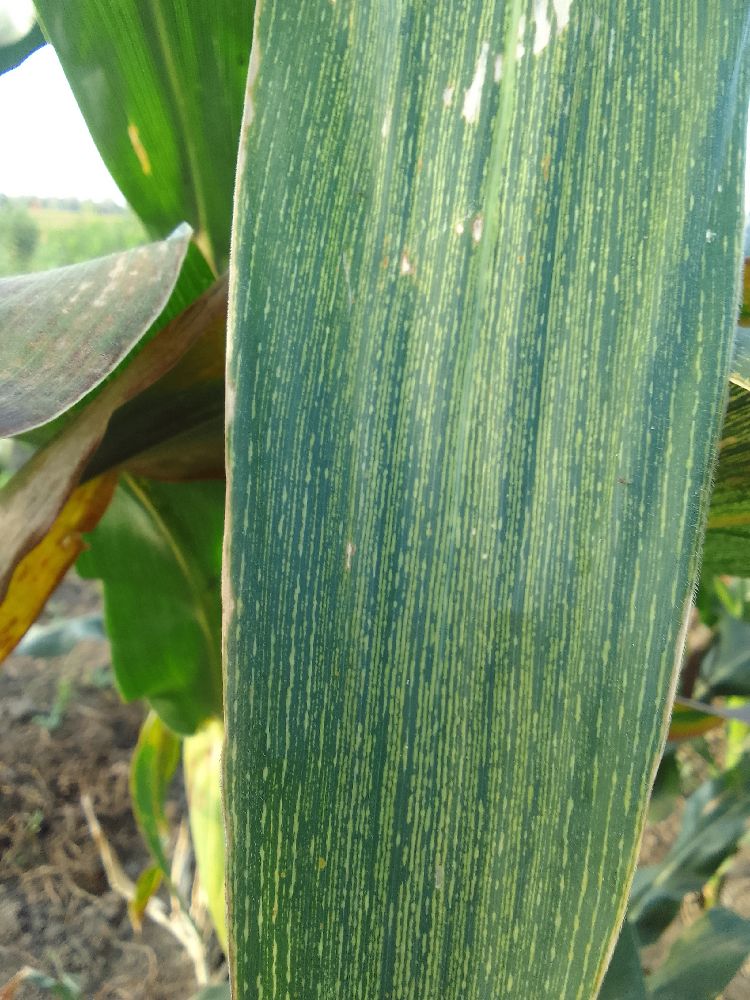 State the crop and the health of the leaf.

maize, maize streak virus
